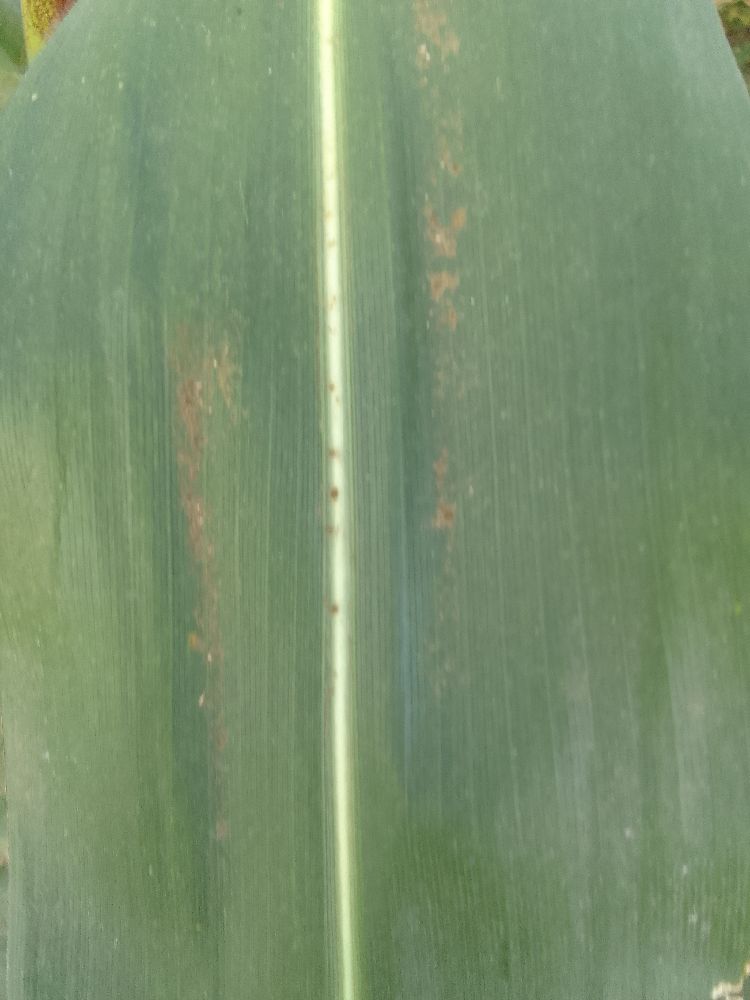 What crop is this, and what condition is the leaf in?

maize, healthy
